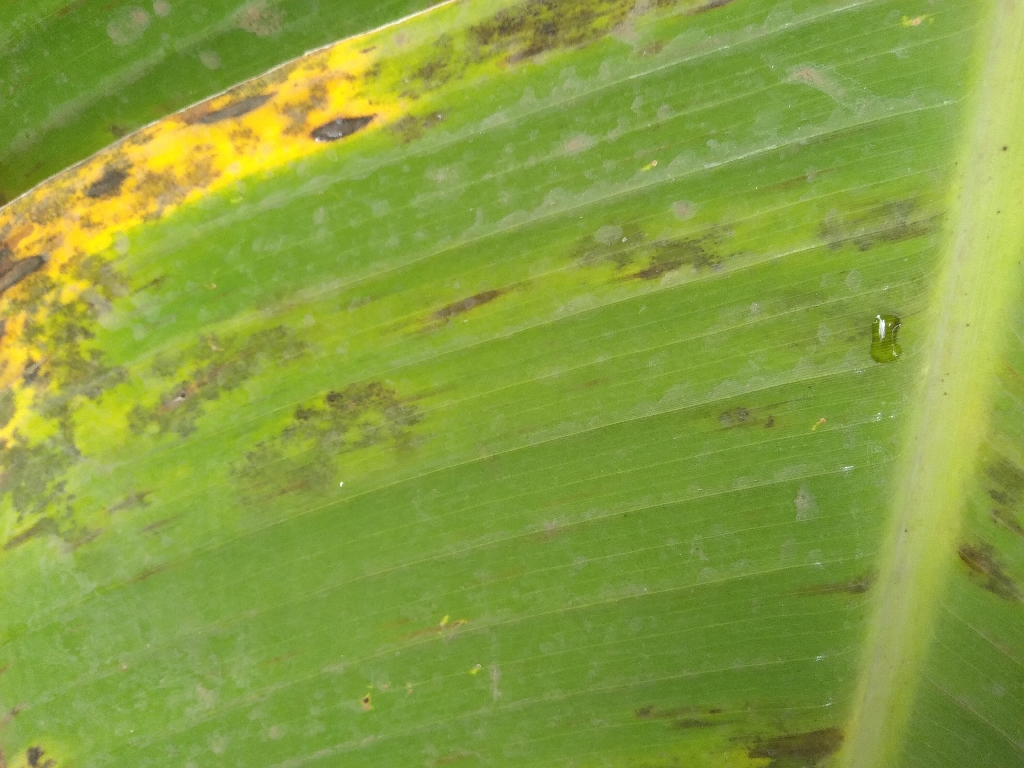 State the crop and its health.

banana, black sigatoka
